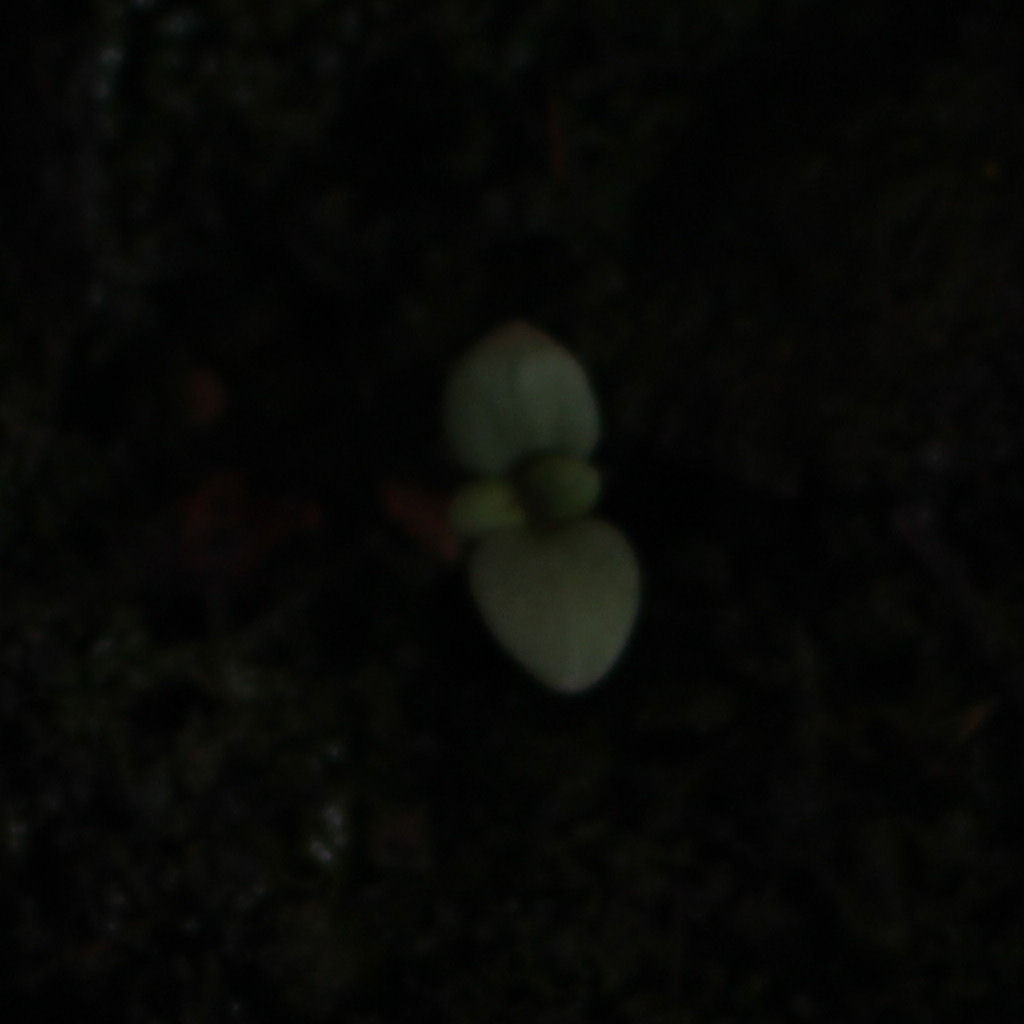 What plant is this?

Veronica persica
